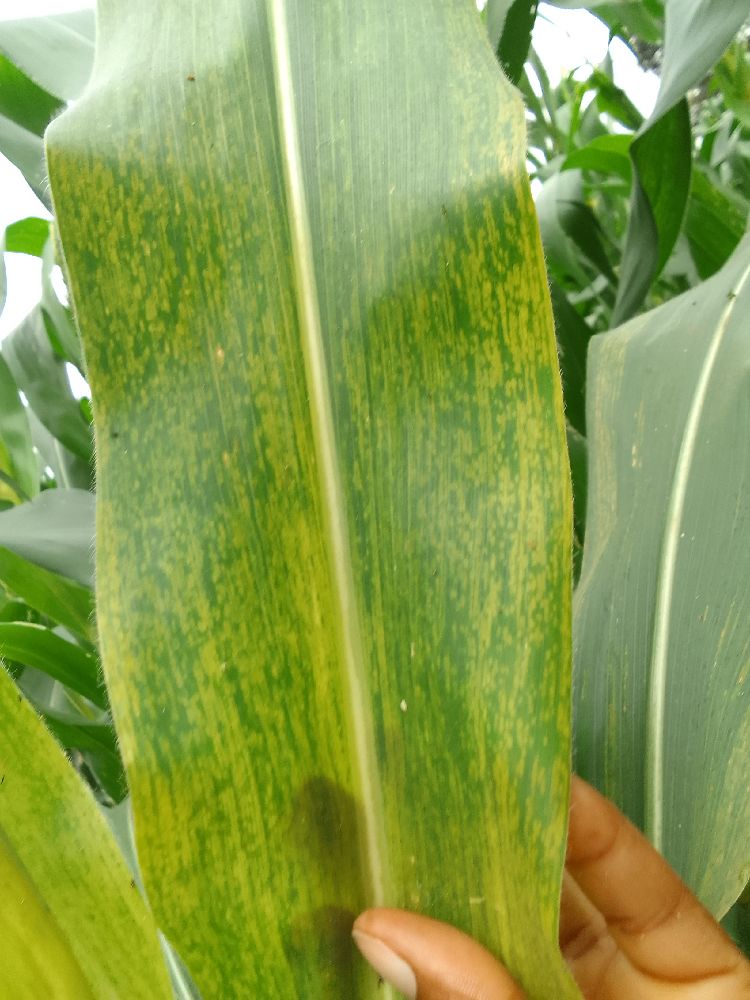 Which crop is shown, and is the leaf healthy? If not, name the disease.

maize, maize lethal necrosis
